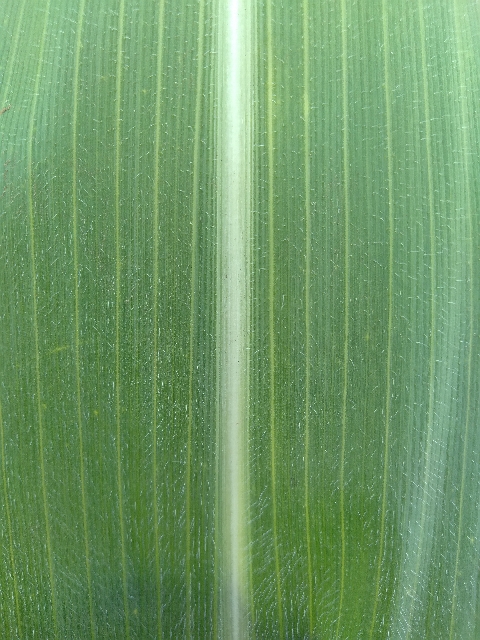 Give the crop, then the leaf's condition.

maize, healthy
